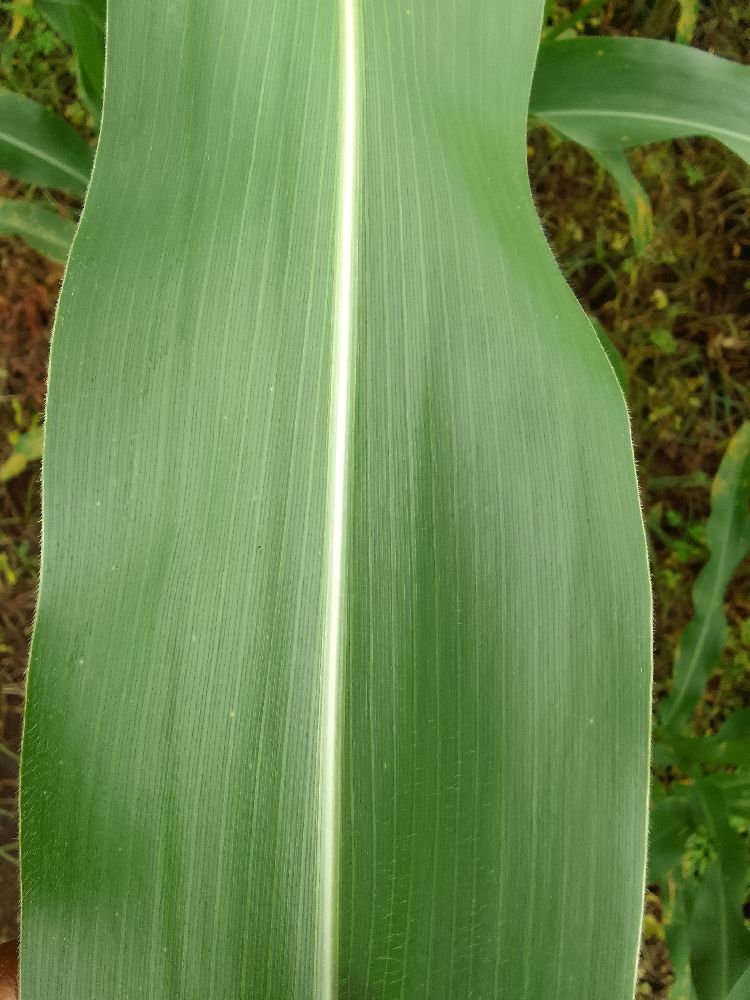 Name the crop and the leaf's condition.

maize, healthy
